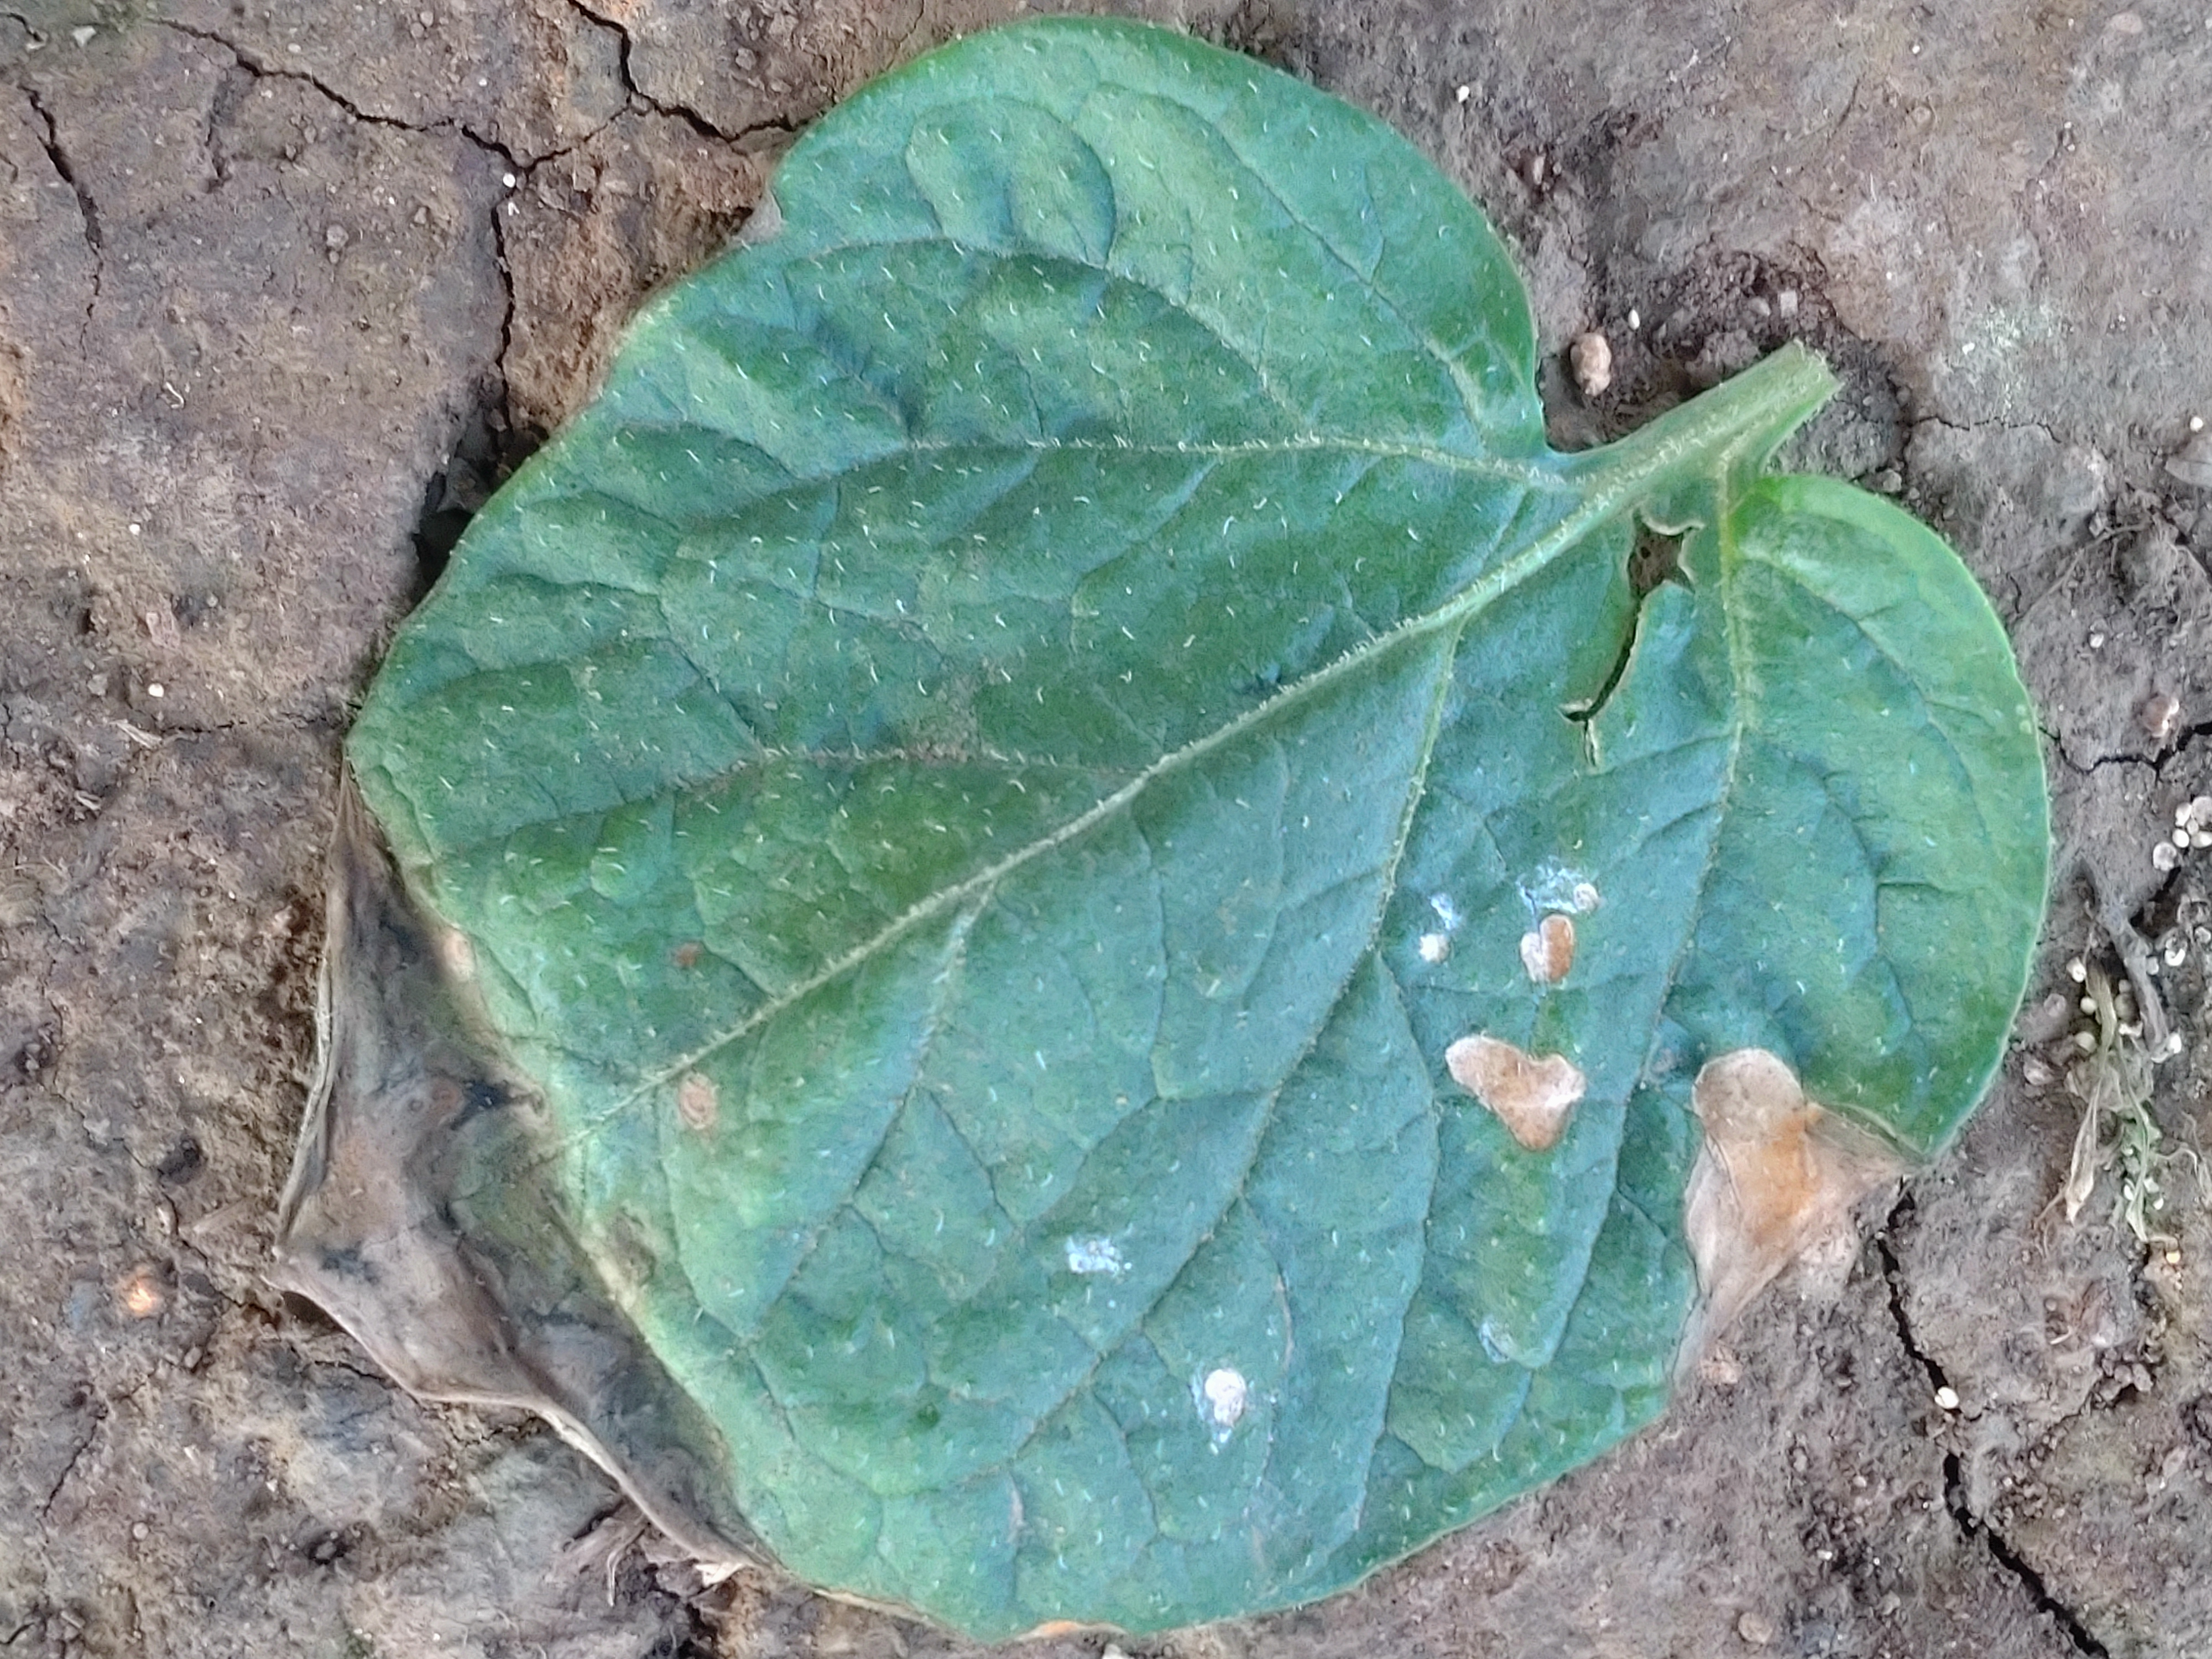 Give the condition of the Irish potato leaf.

early blight
